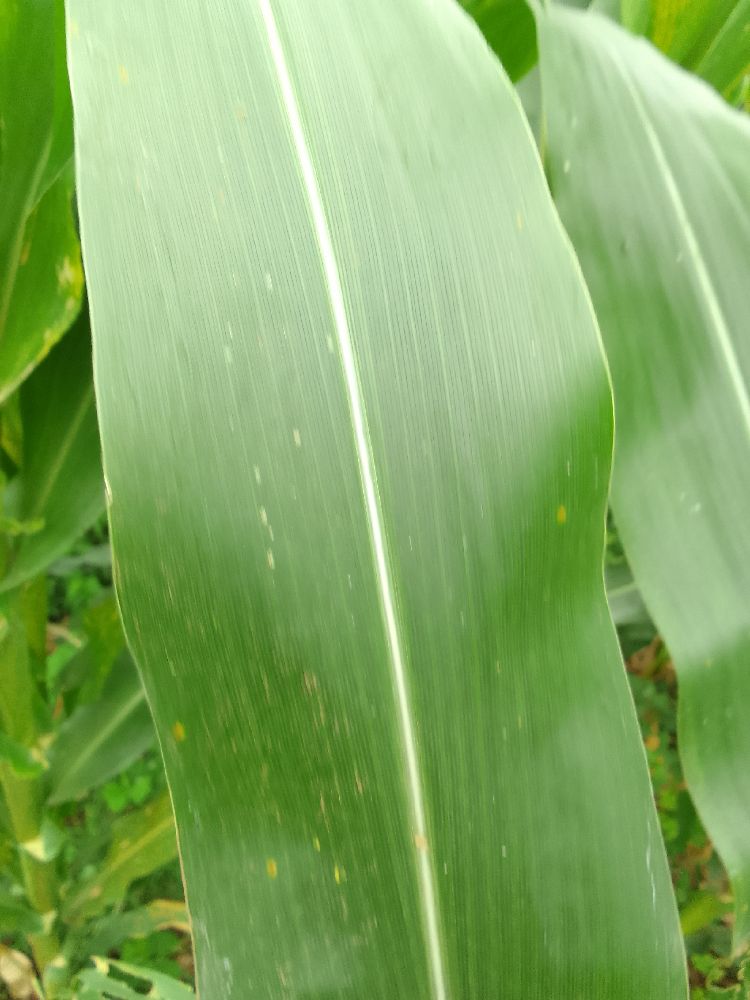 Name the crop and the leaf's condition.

maize, healthy
